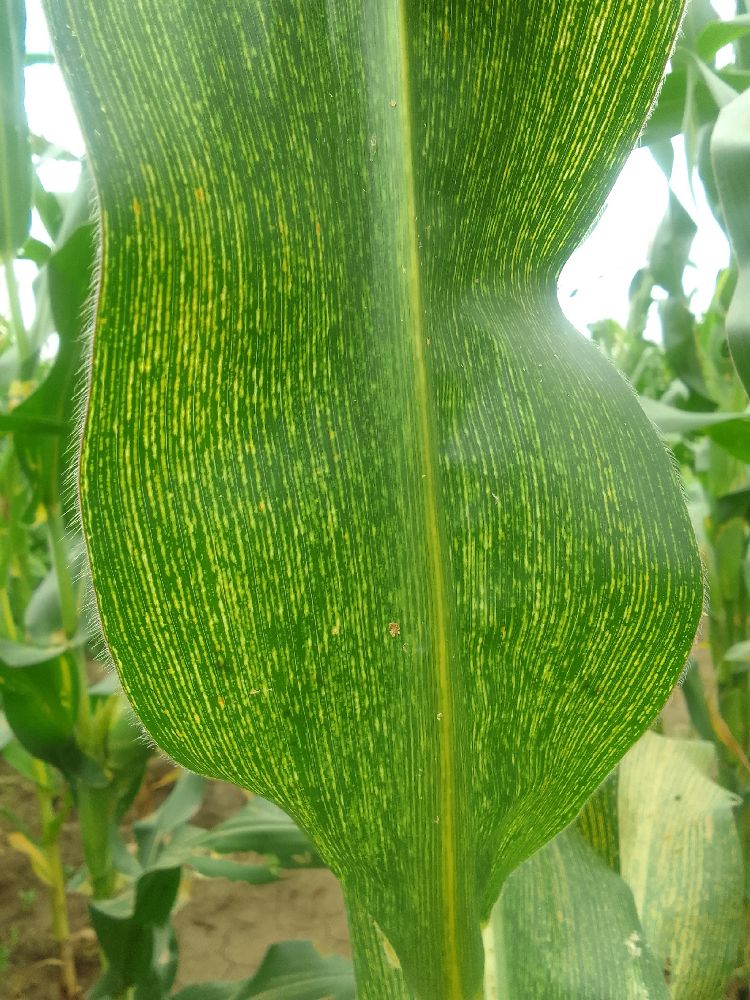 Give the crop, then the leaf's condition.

maize, maize streak virus
